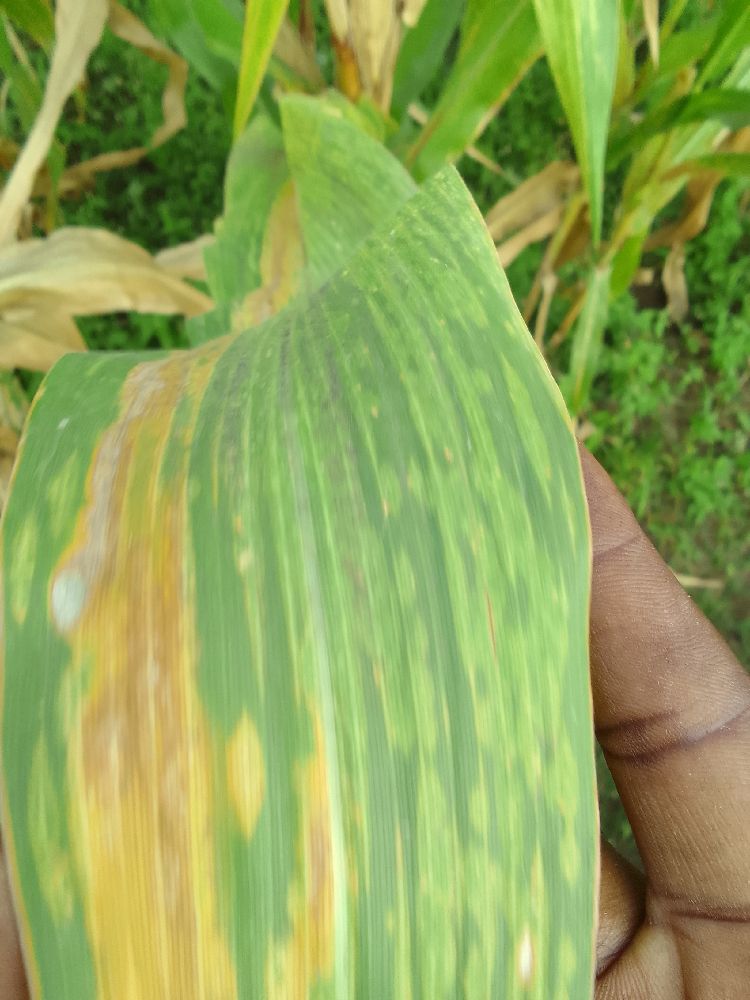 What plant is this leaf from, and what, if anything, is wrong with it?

maize, maize lethal necrosis
